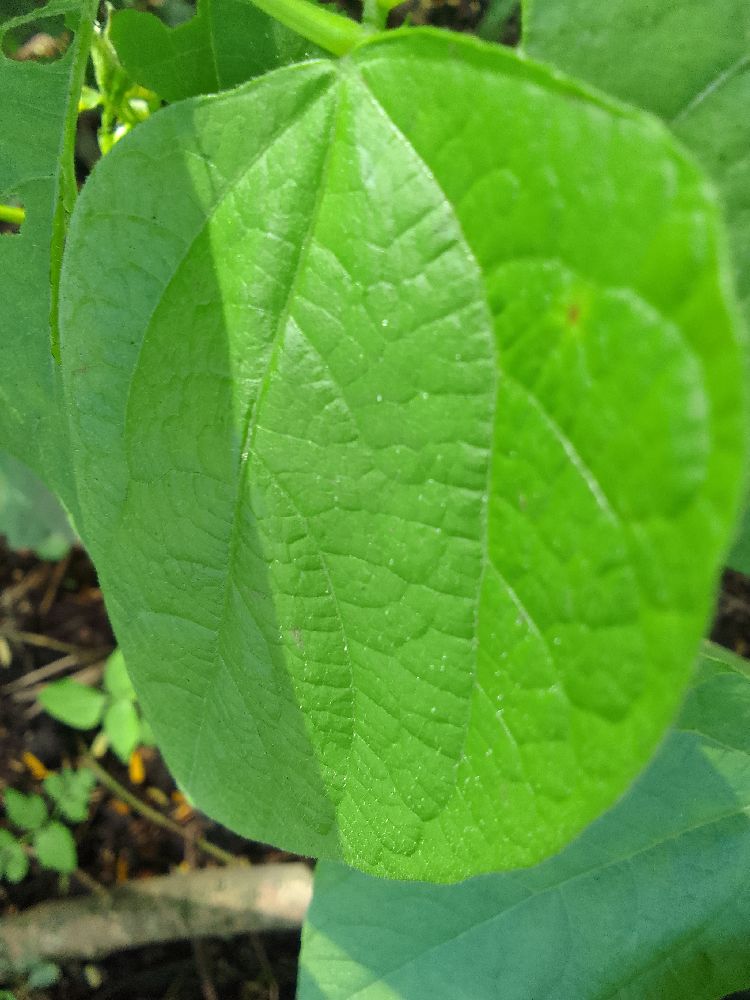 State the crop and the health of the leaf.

common bean, healthy
